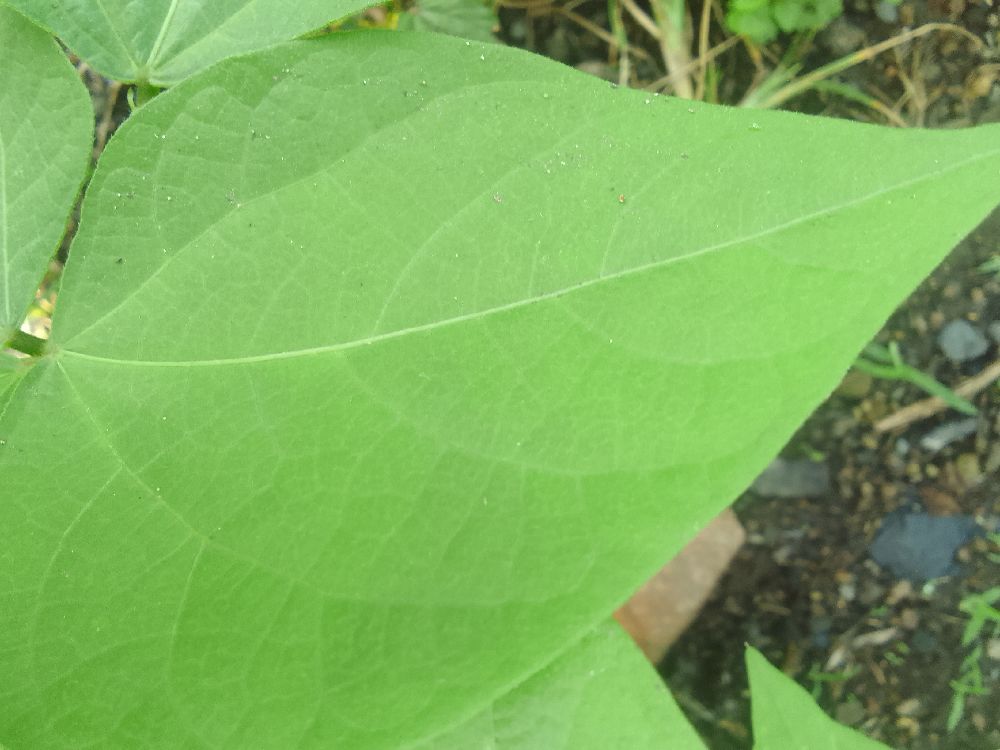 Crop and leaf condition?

common bean, healthy
